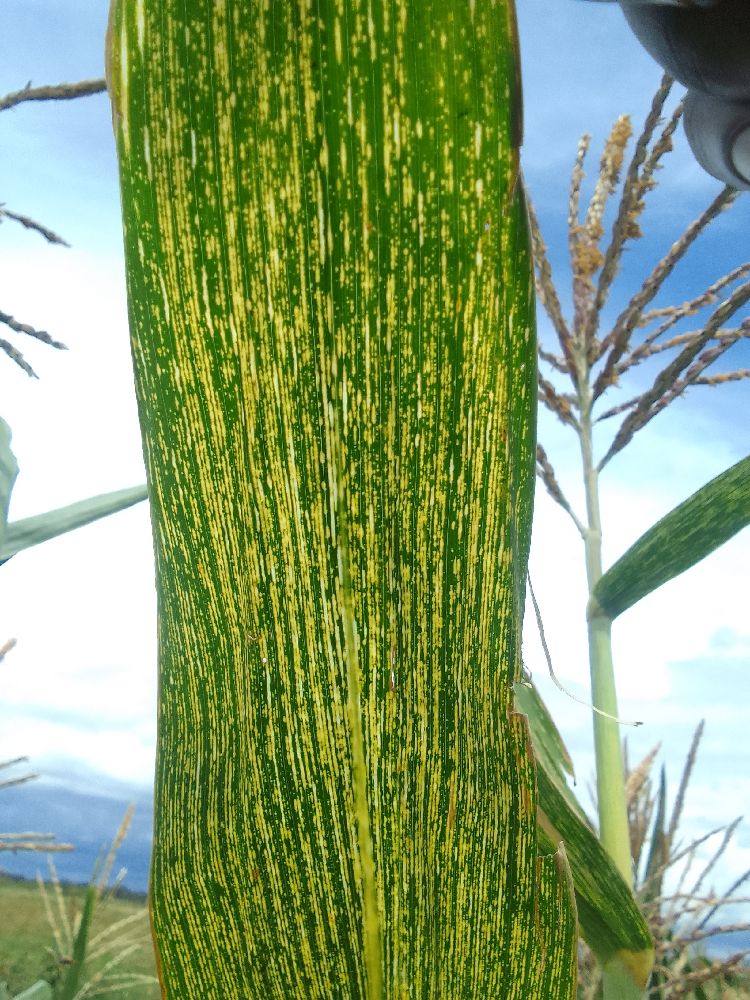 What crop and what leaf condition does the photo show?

maize, maize streak virus
